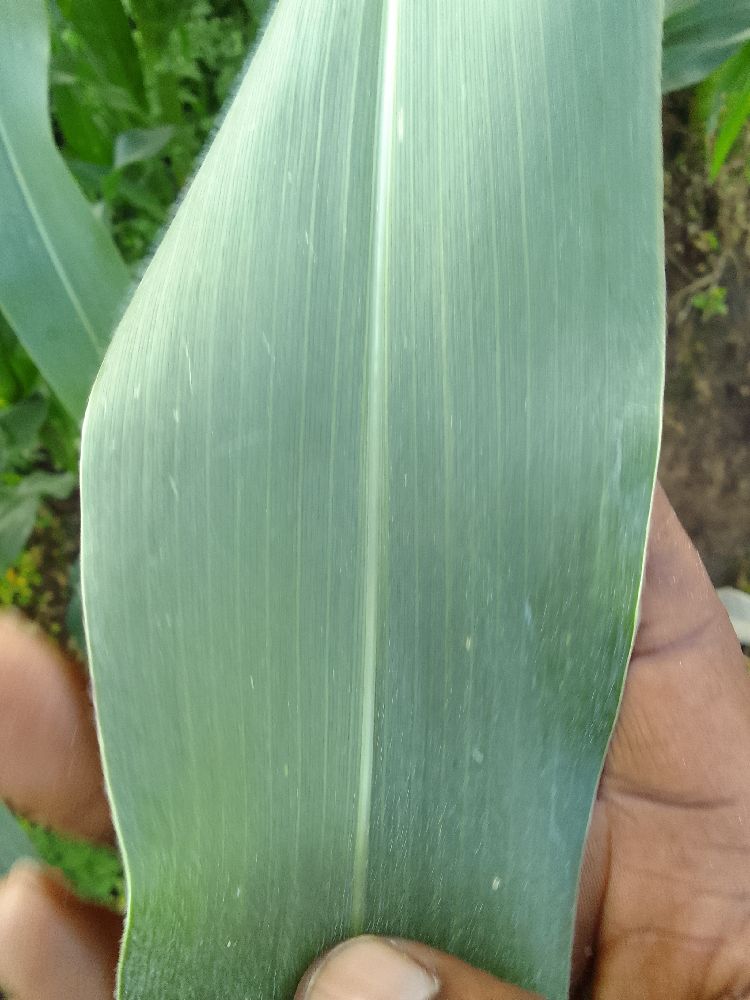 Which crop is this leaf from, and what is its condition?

maize, healthy
